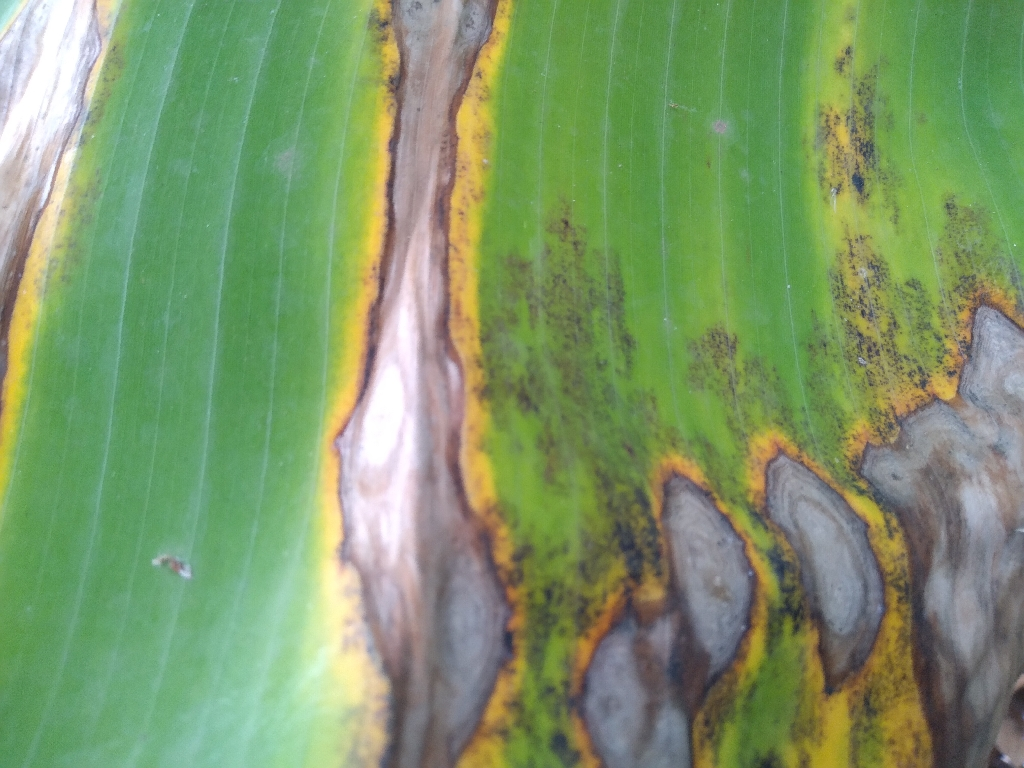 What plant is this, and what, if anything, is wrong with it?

banana, black sigatoka
